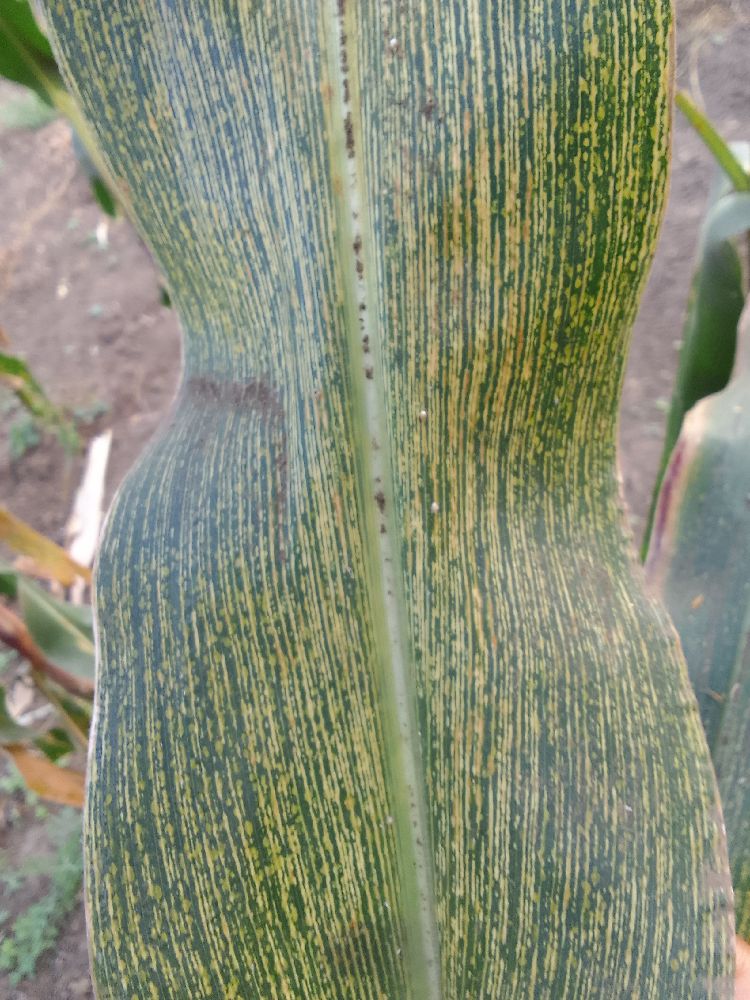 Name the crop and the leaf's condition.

maize, maize streak virus
